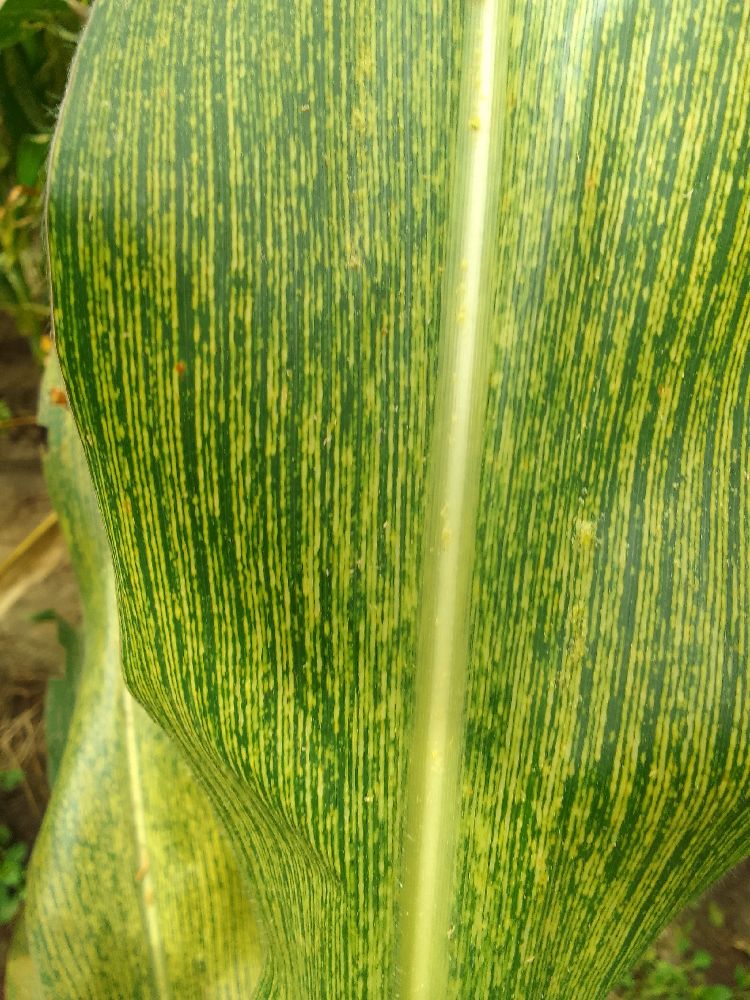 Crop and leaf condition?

maize, maize streak virus
